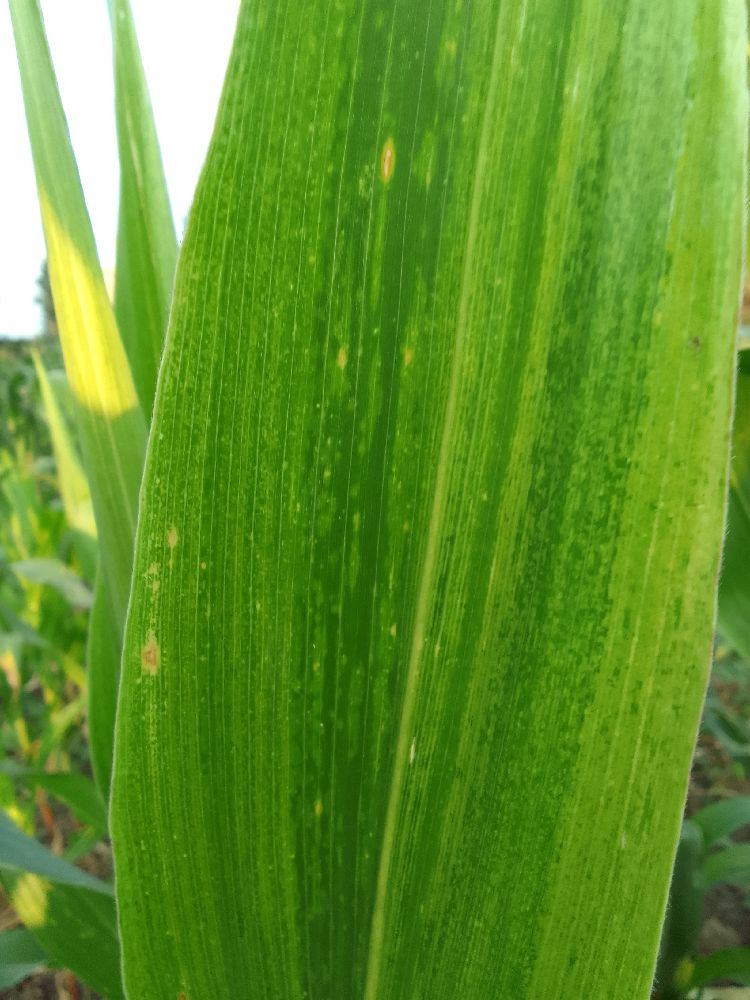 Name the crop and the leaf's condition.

maize, maize lethal necrosis
